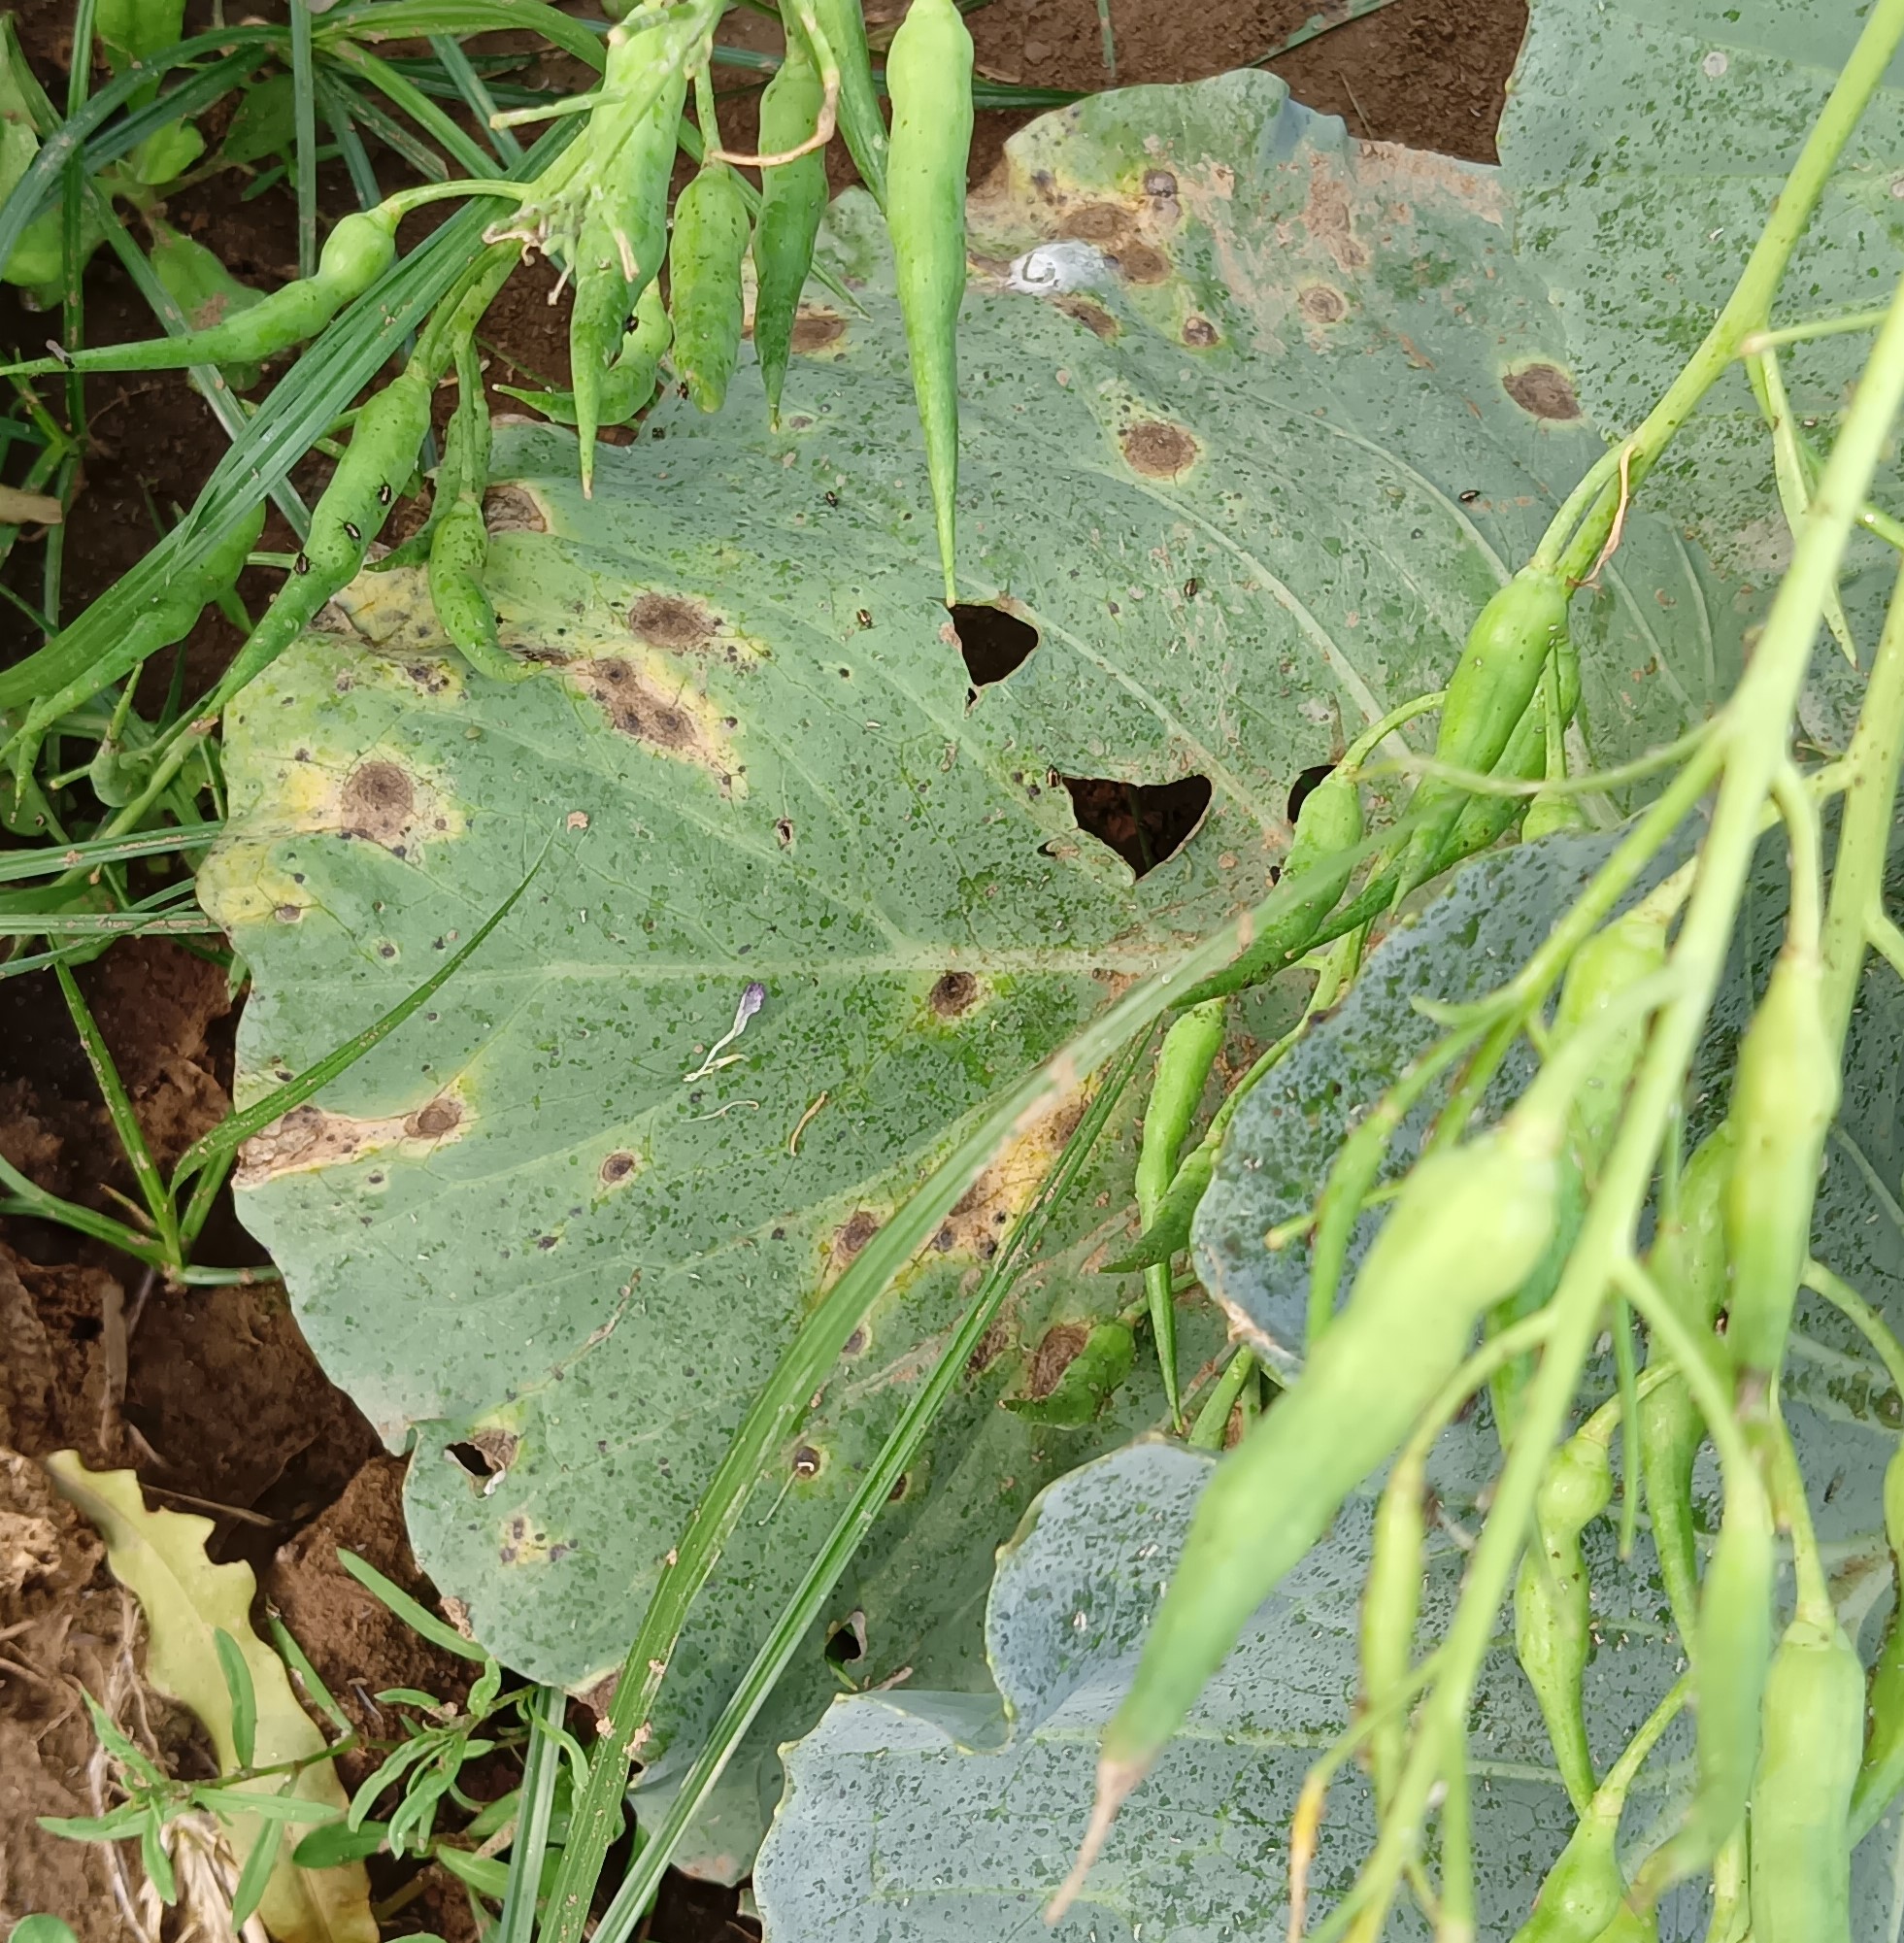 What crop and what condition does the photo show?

cabbage, alternaria
